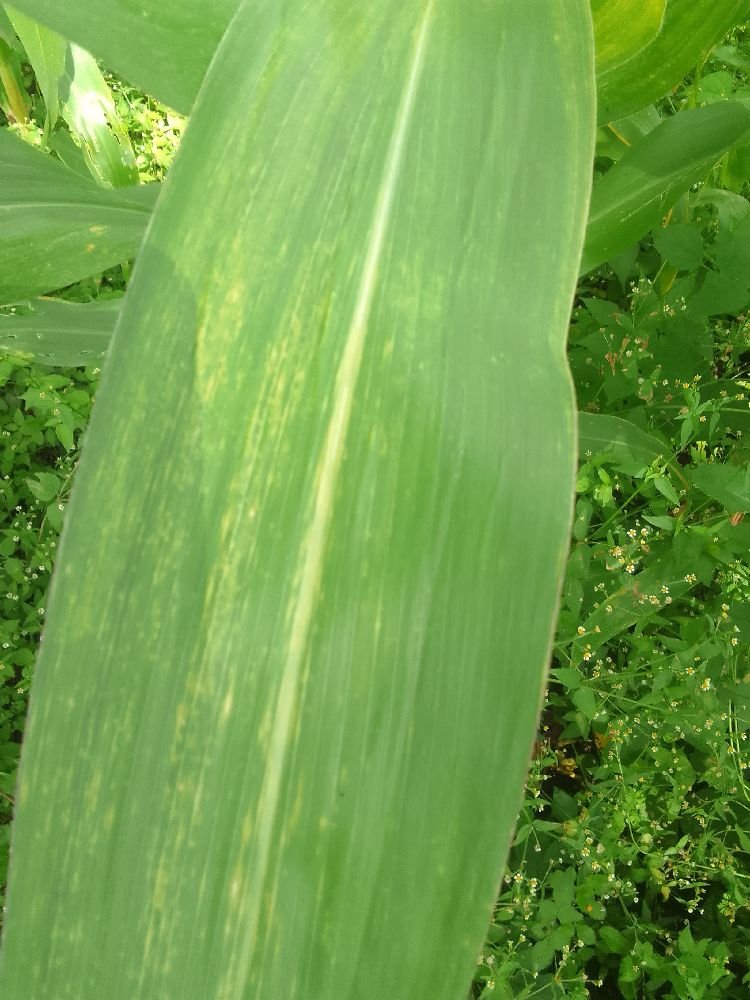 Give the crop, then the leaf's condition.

maize, maize lethal necrosis
